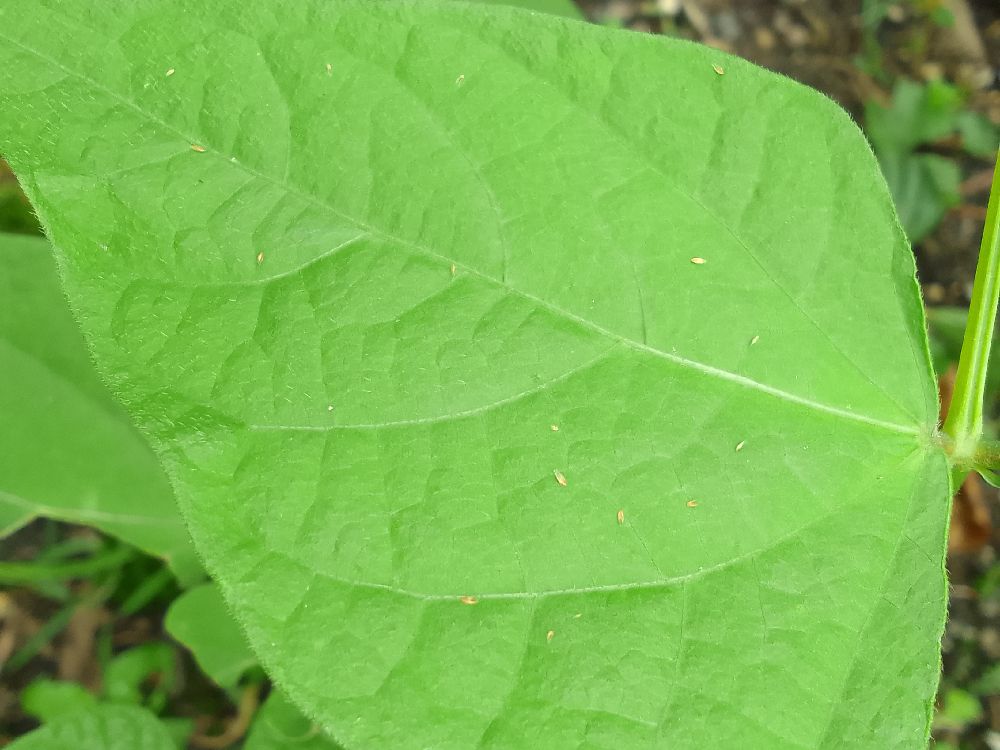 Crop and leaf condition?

common bean, healthy
